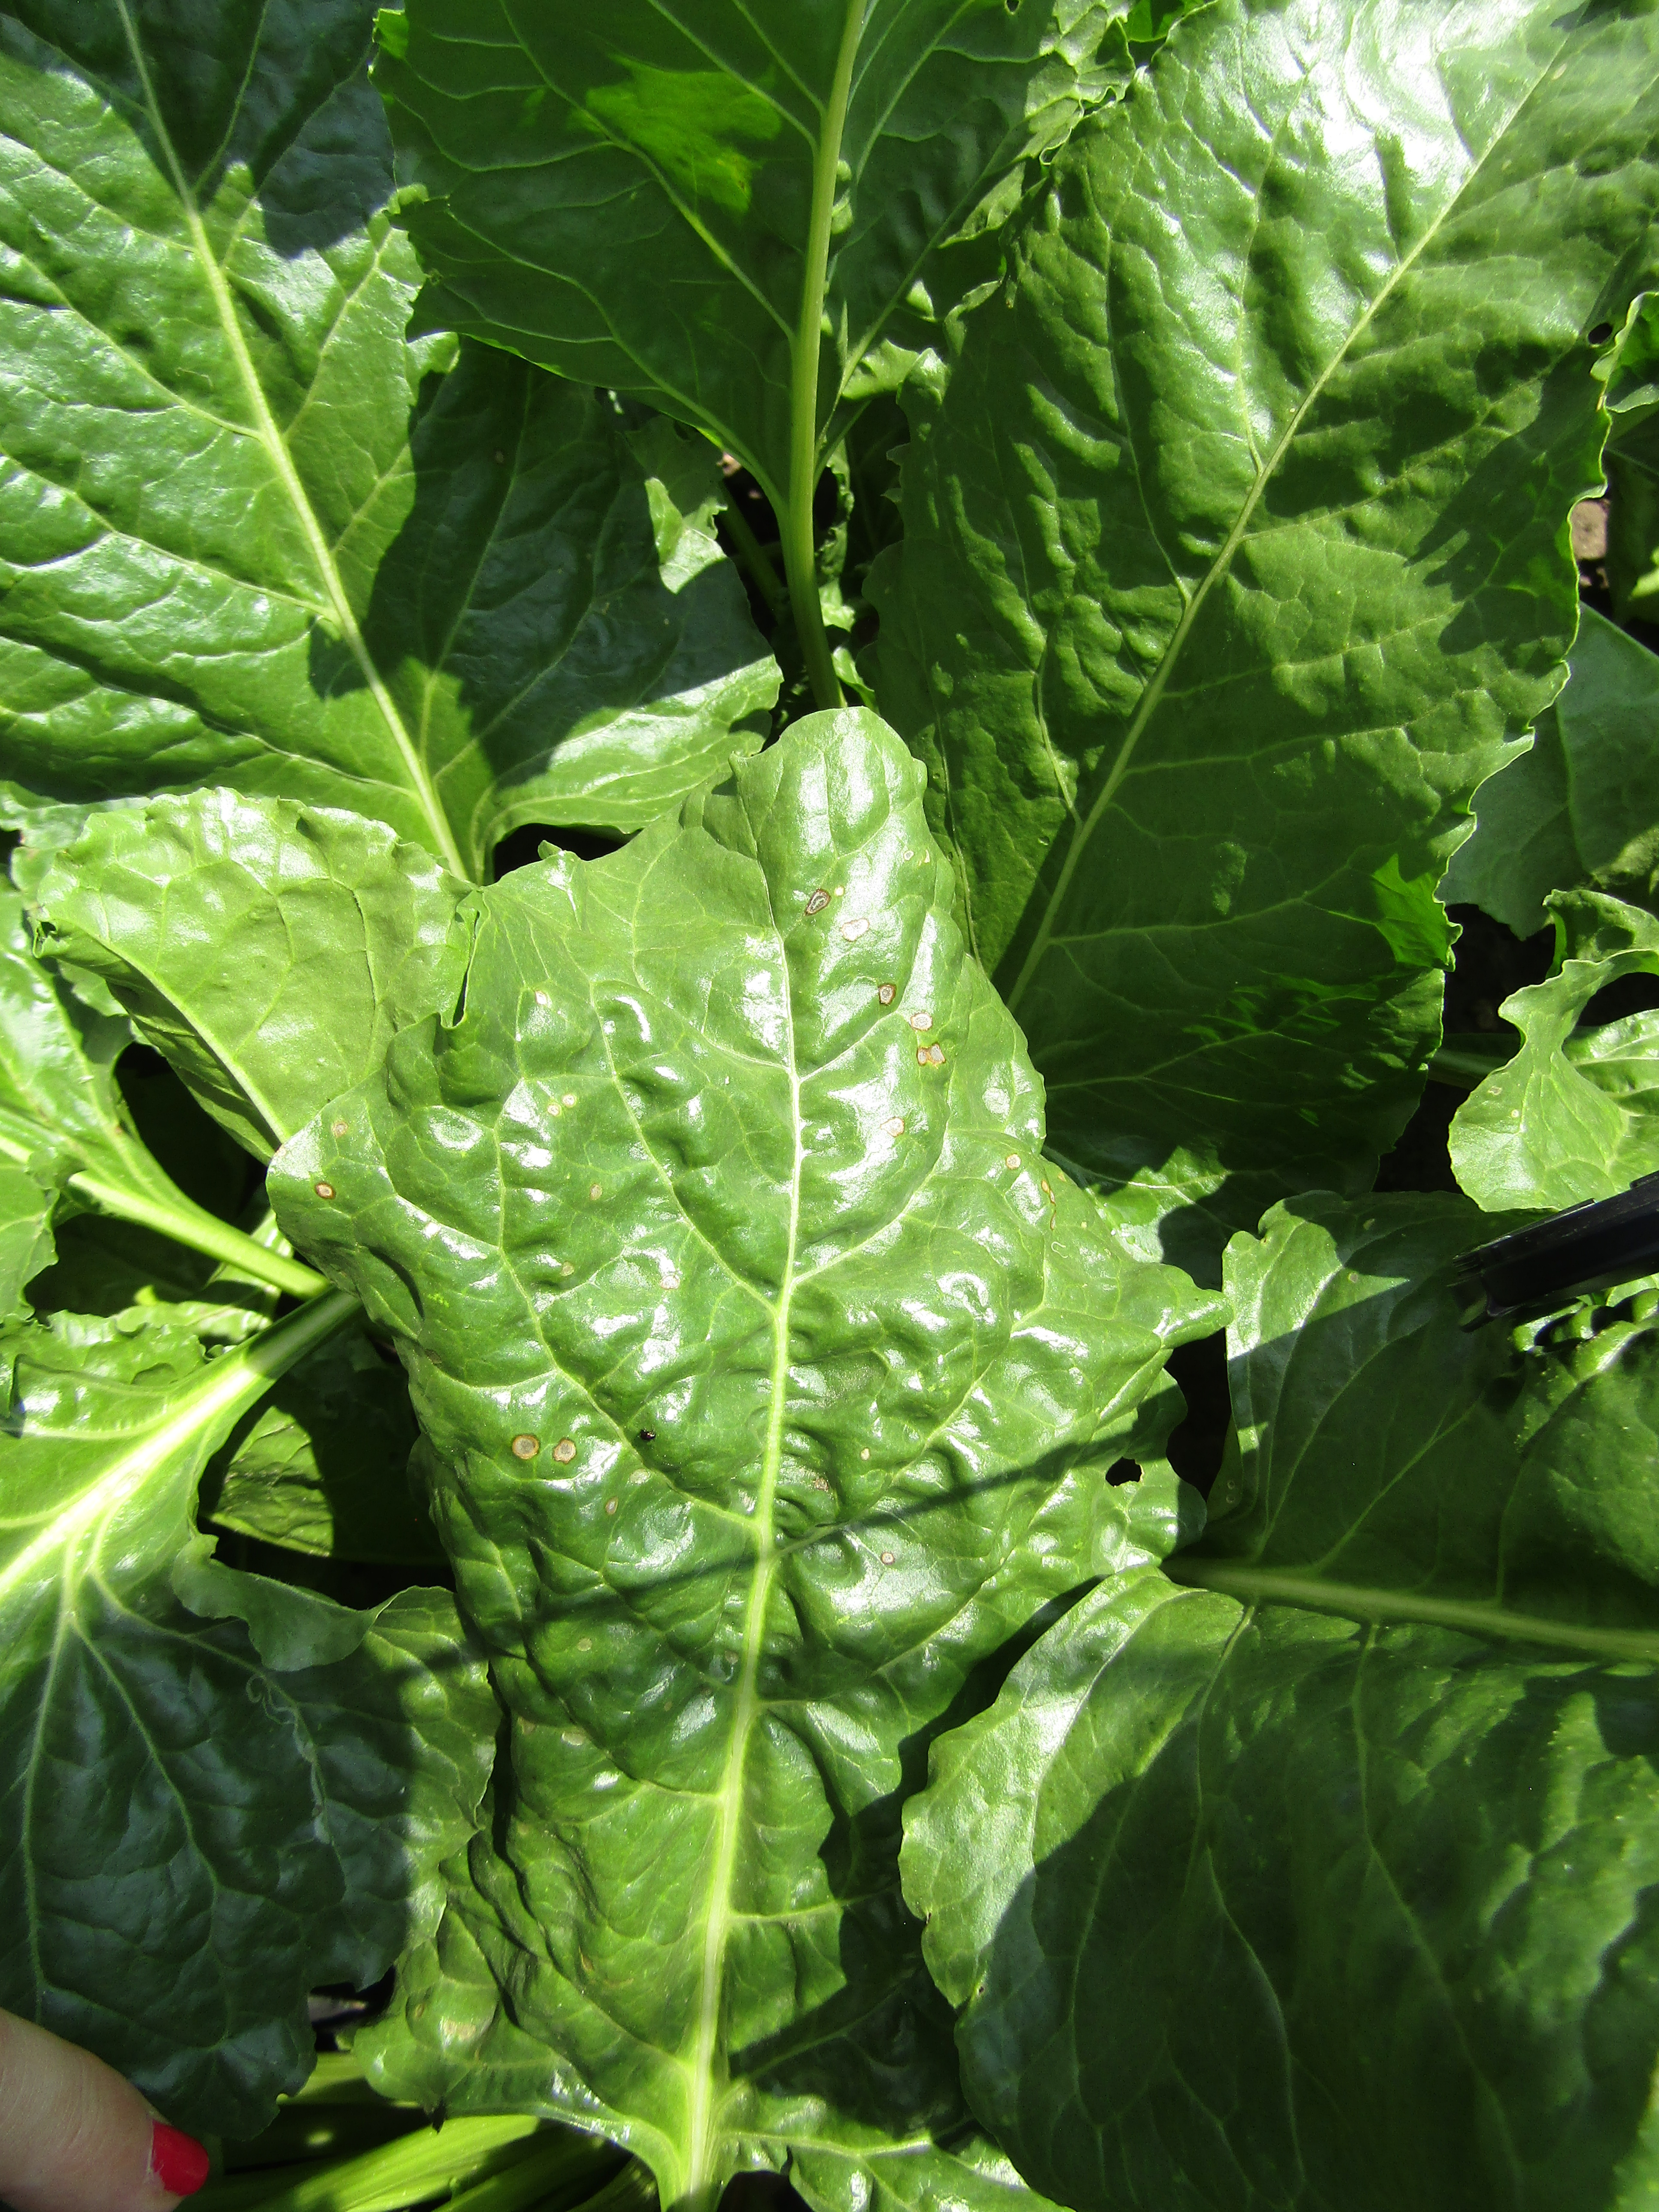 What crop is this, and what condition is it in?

beet, cercospora
